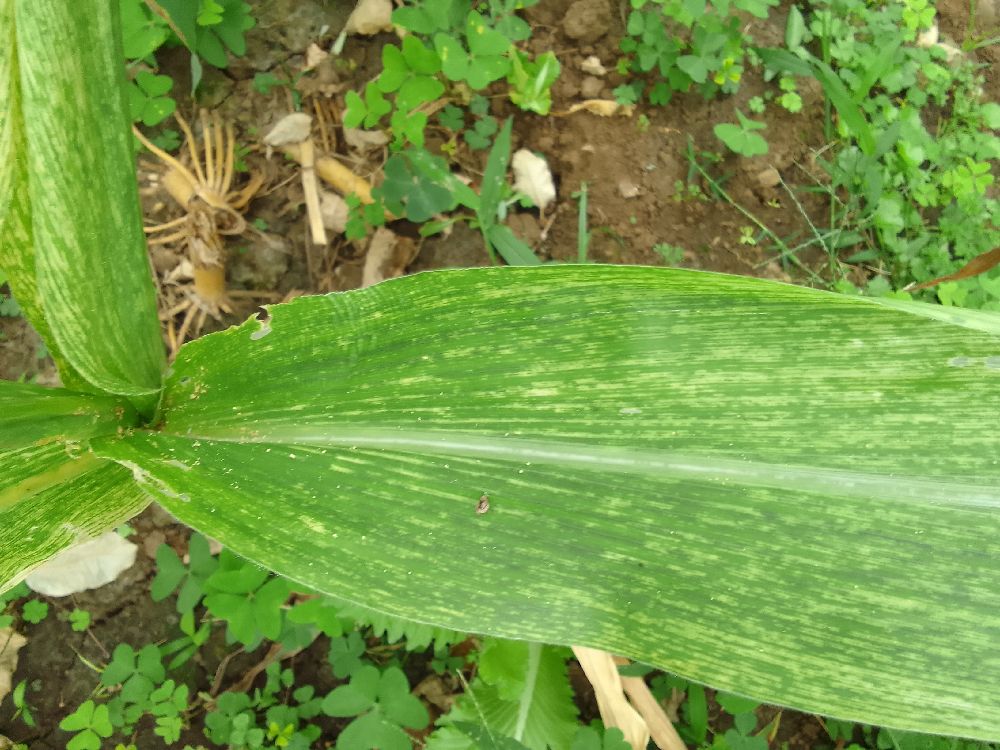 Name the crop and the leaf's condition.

maize, maize lethal necrosis
